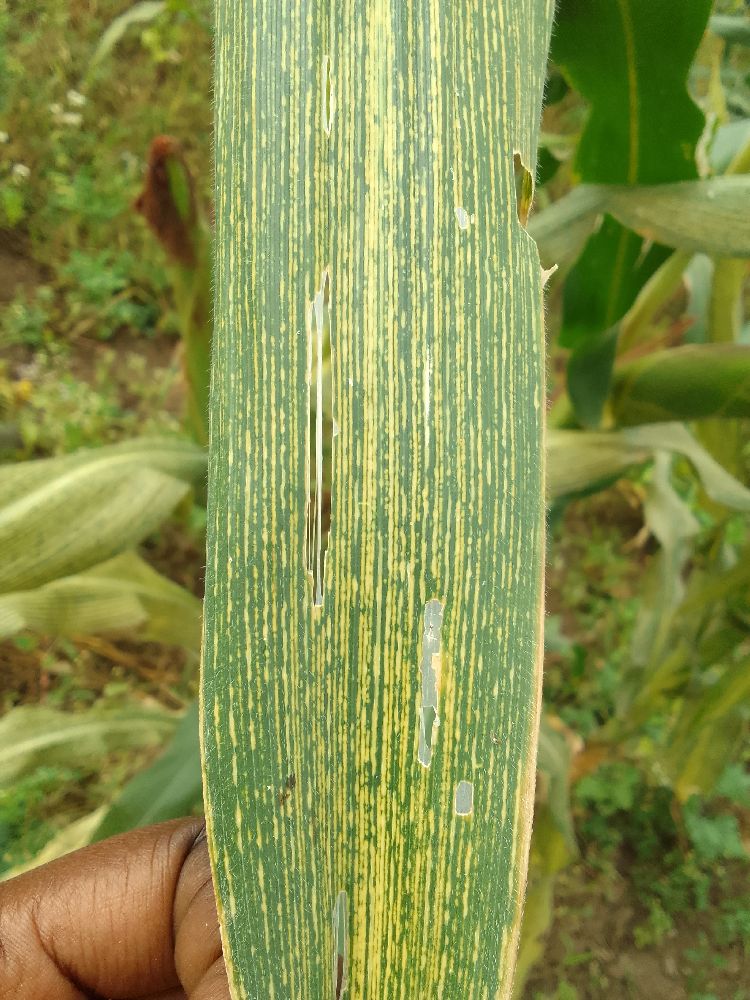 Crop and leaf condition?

maize, maize streak virus
